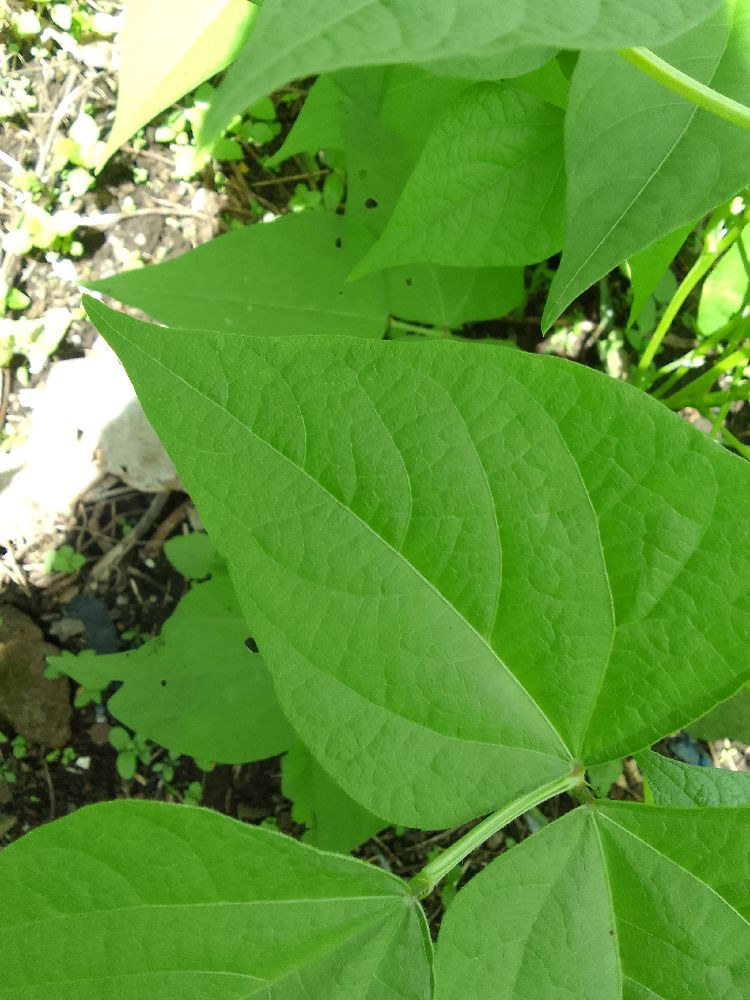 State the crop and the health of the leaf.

common bean, healthy
